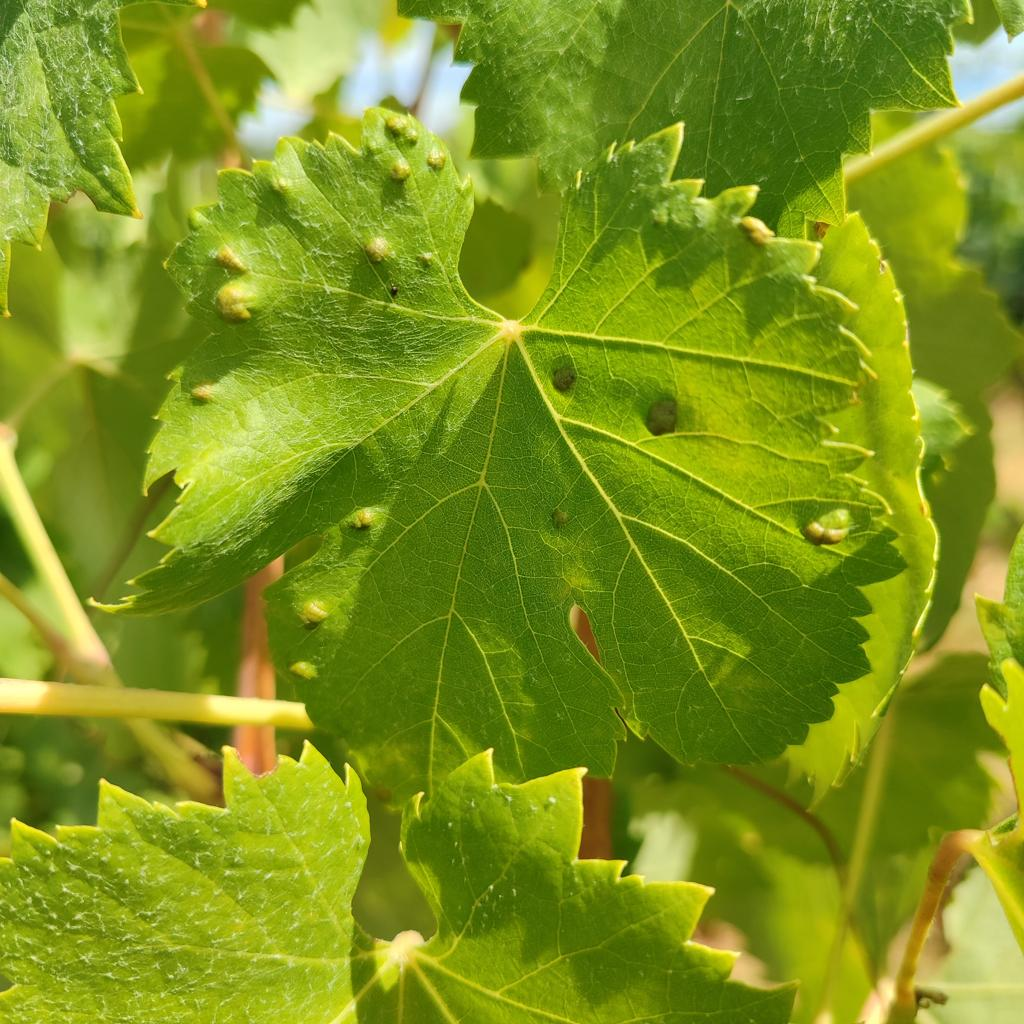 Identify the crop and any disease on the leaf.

grapevine, erineum mite
